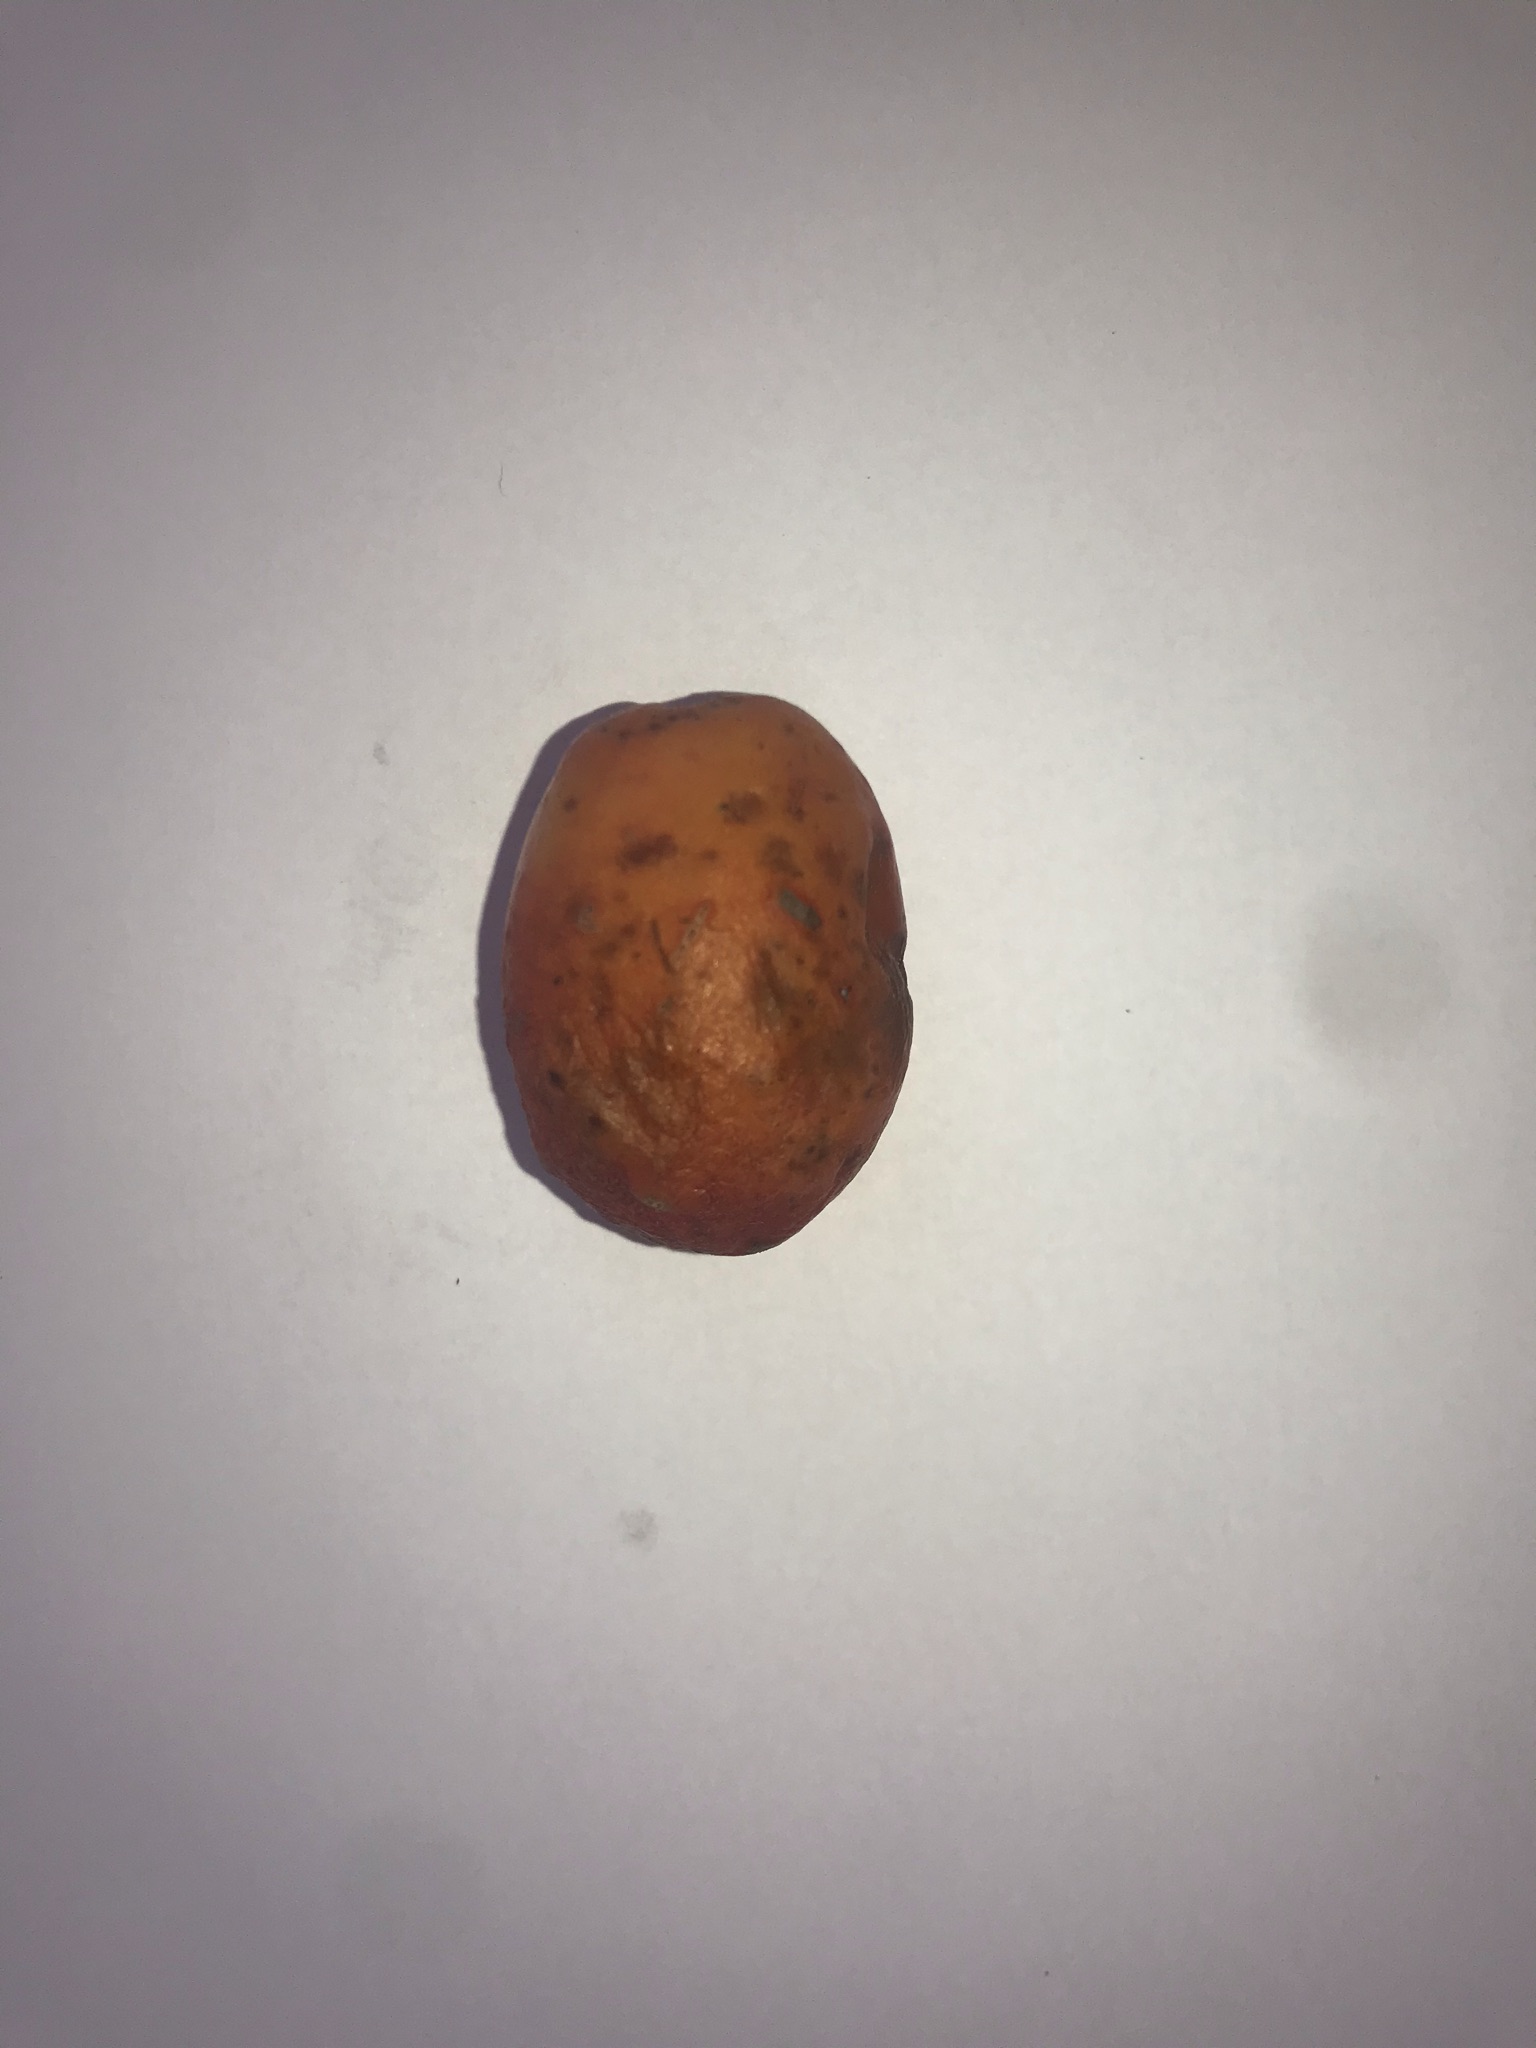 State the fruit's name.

siriguela
